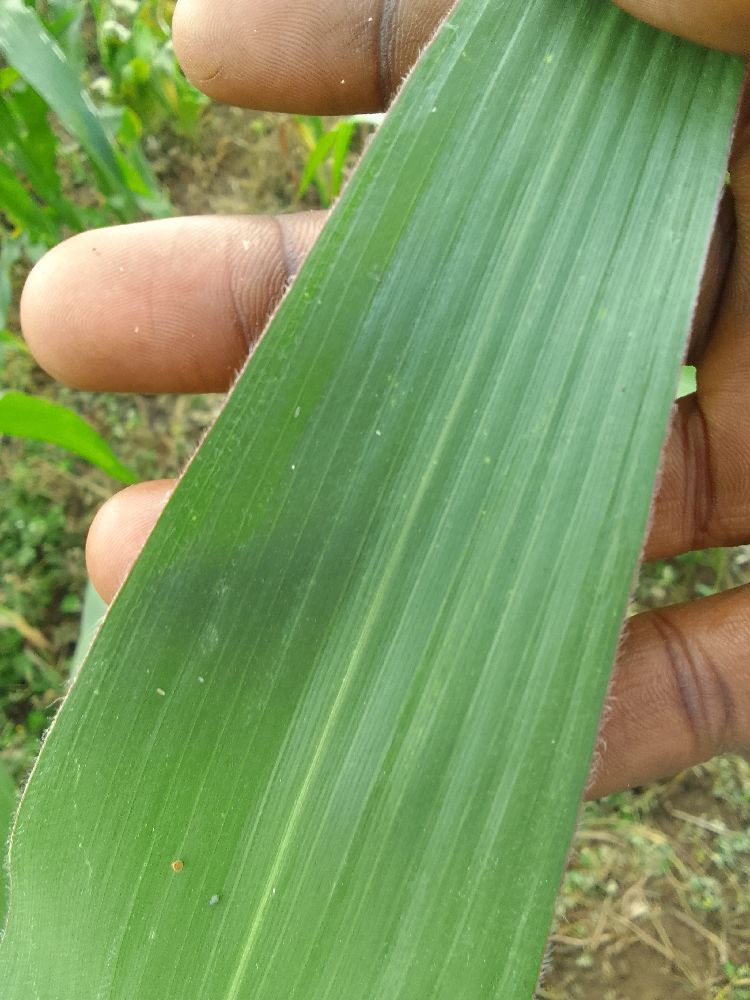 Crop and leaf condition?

maize, healthy
